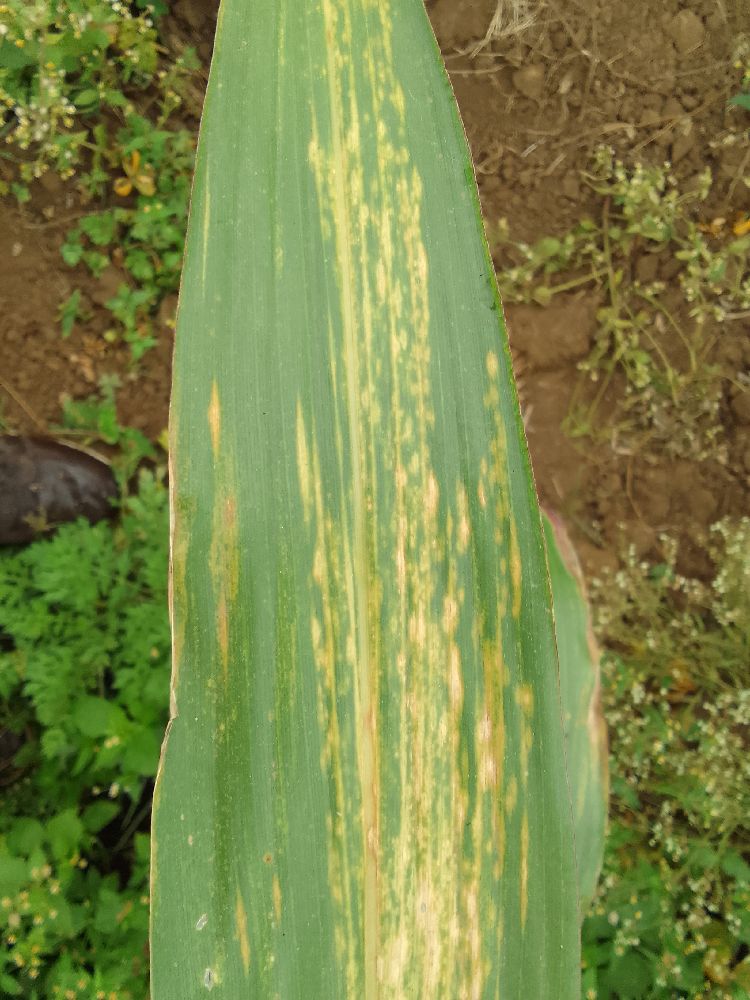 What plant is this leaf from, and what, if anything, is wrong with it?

maize, maize lethal necrosis
